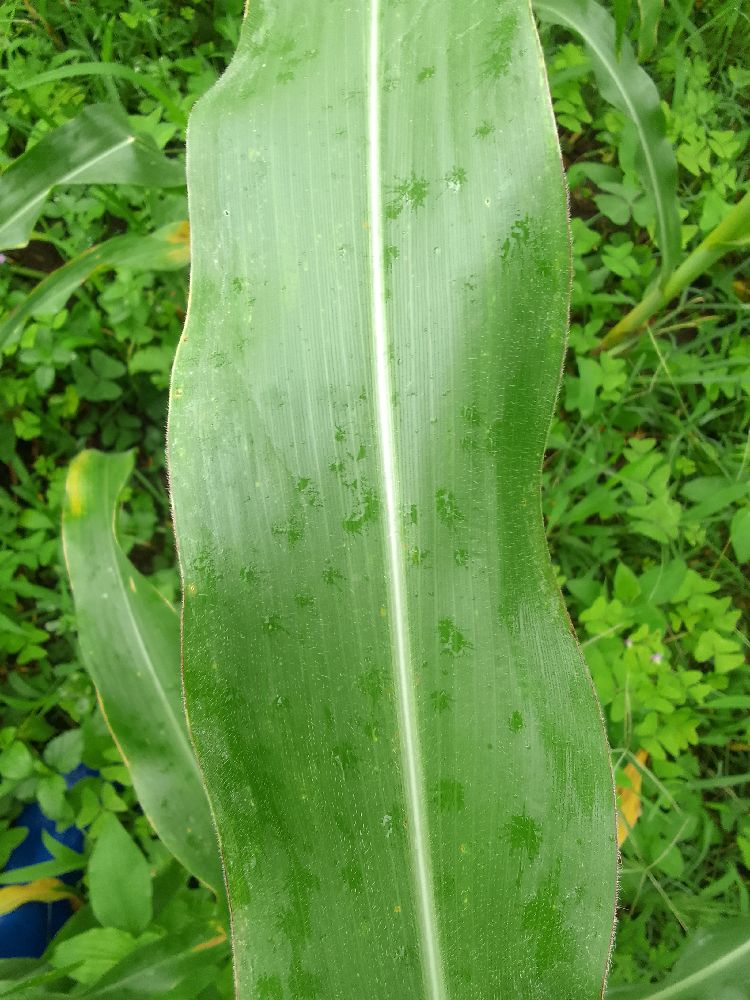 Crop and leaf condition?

maize, healthy
